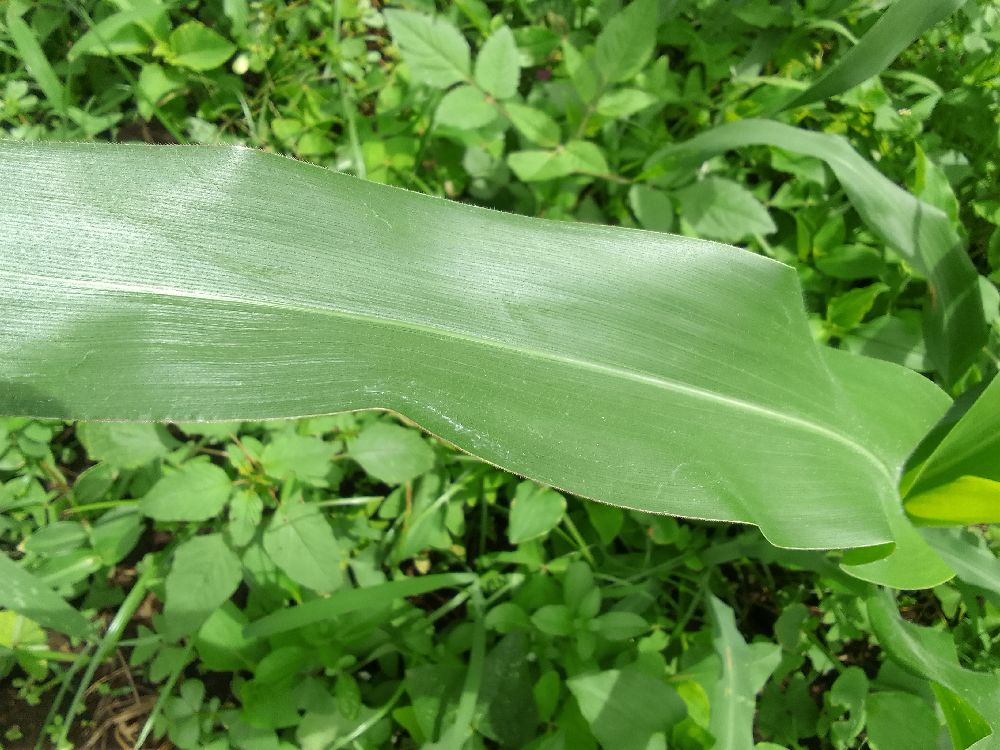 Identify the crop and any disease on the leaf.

maize, healthy
